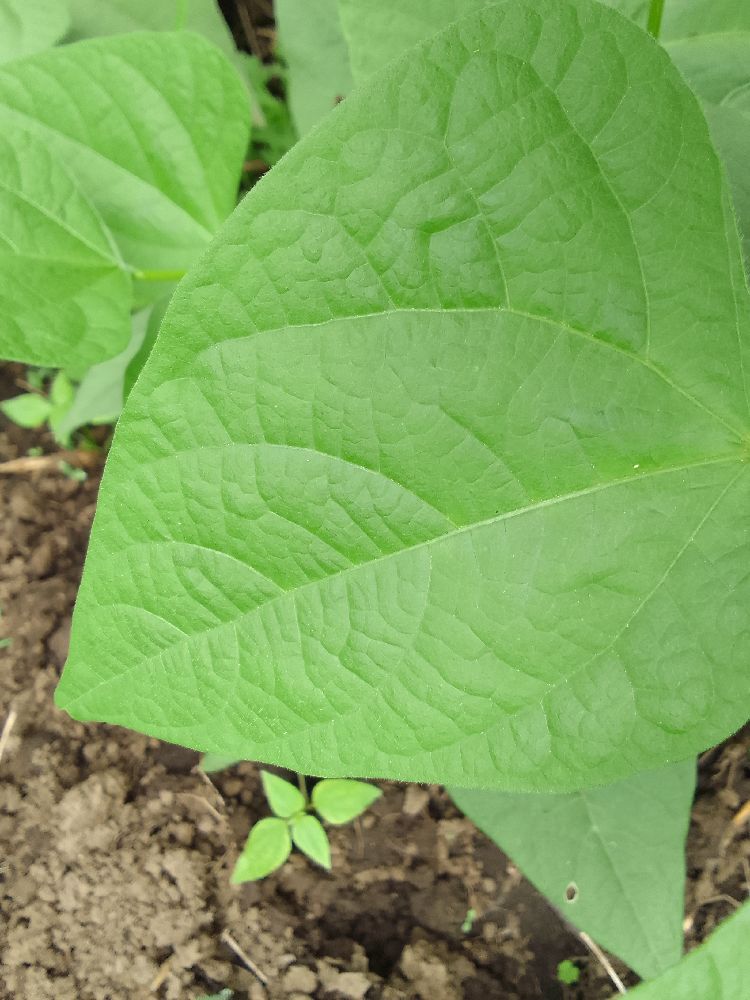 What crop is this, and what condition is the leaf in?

common bean, healthy
